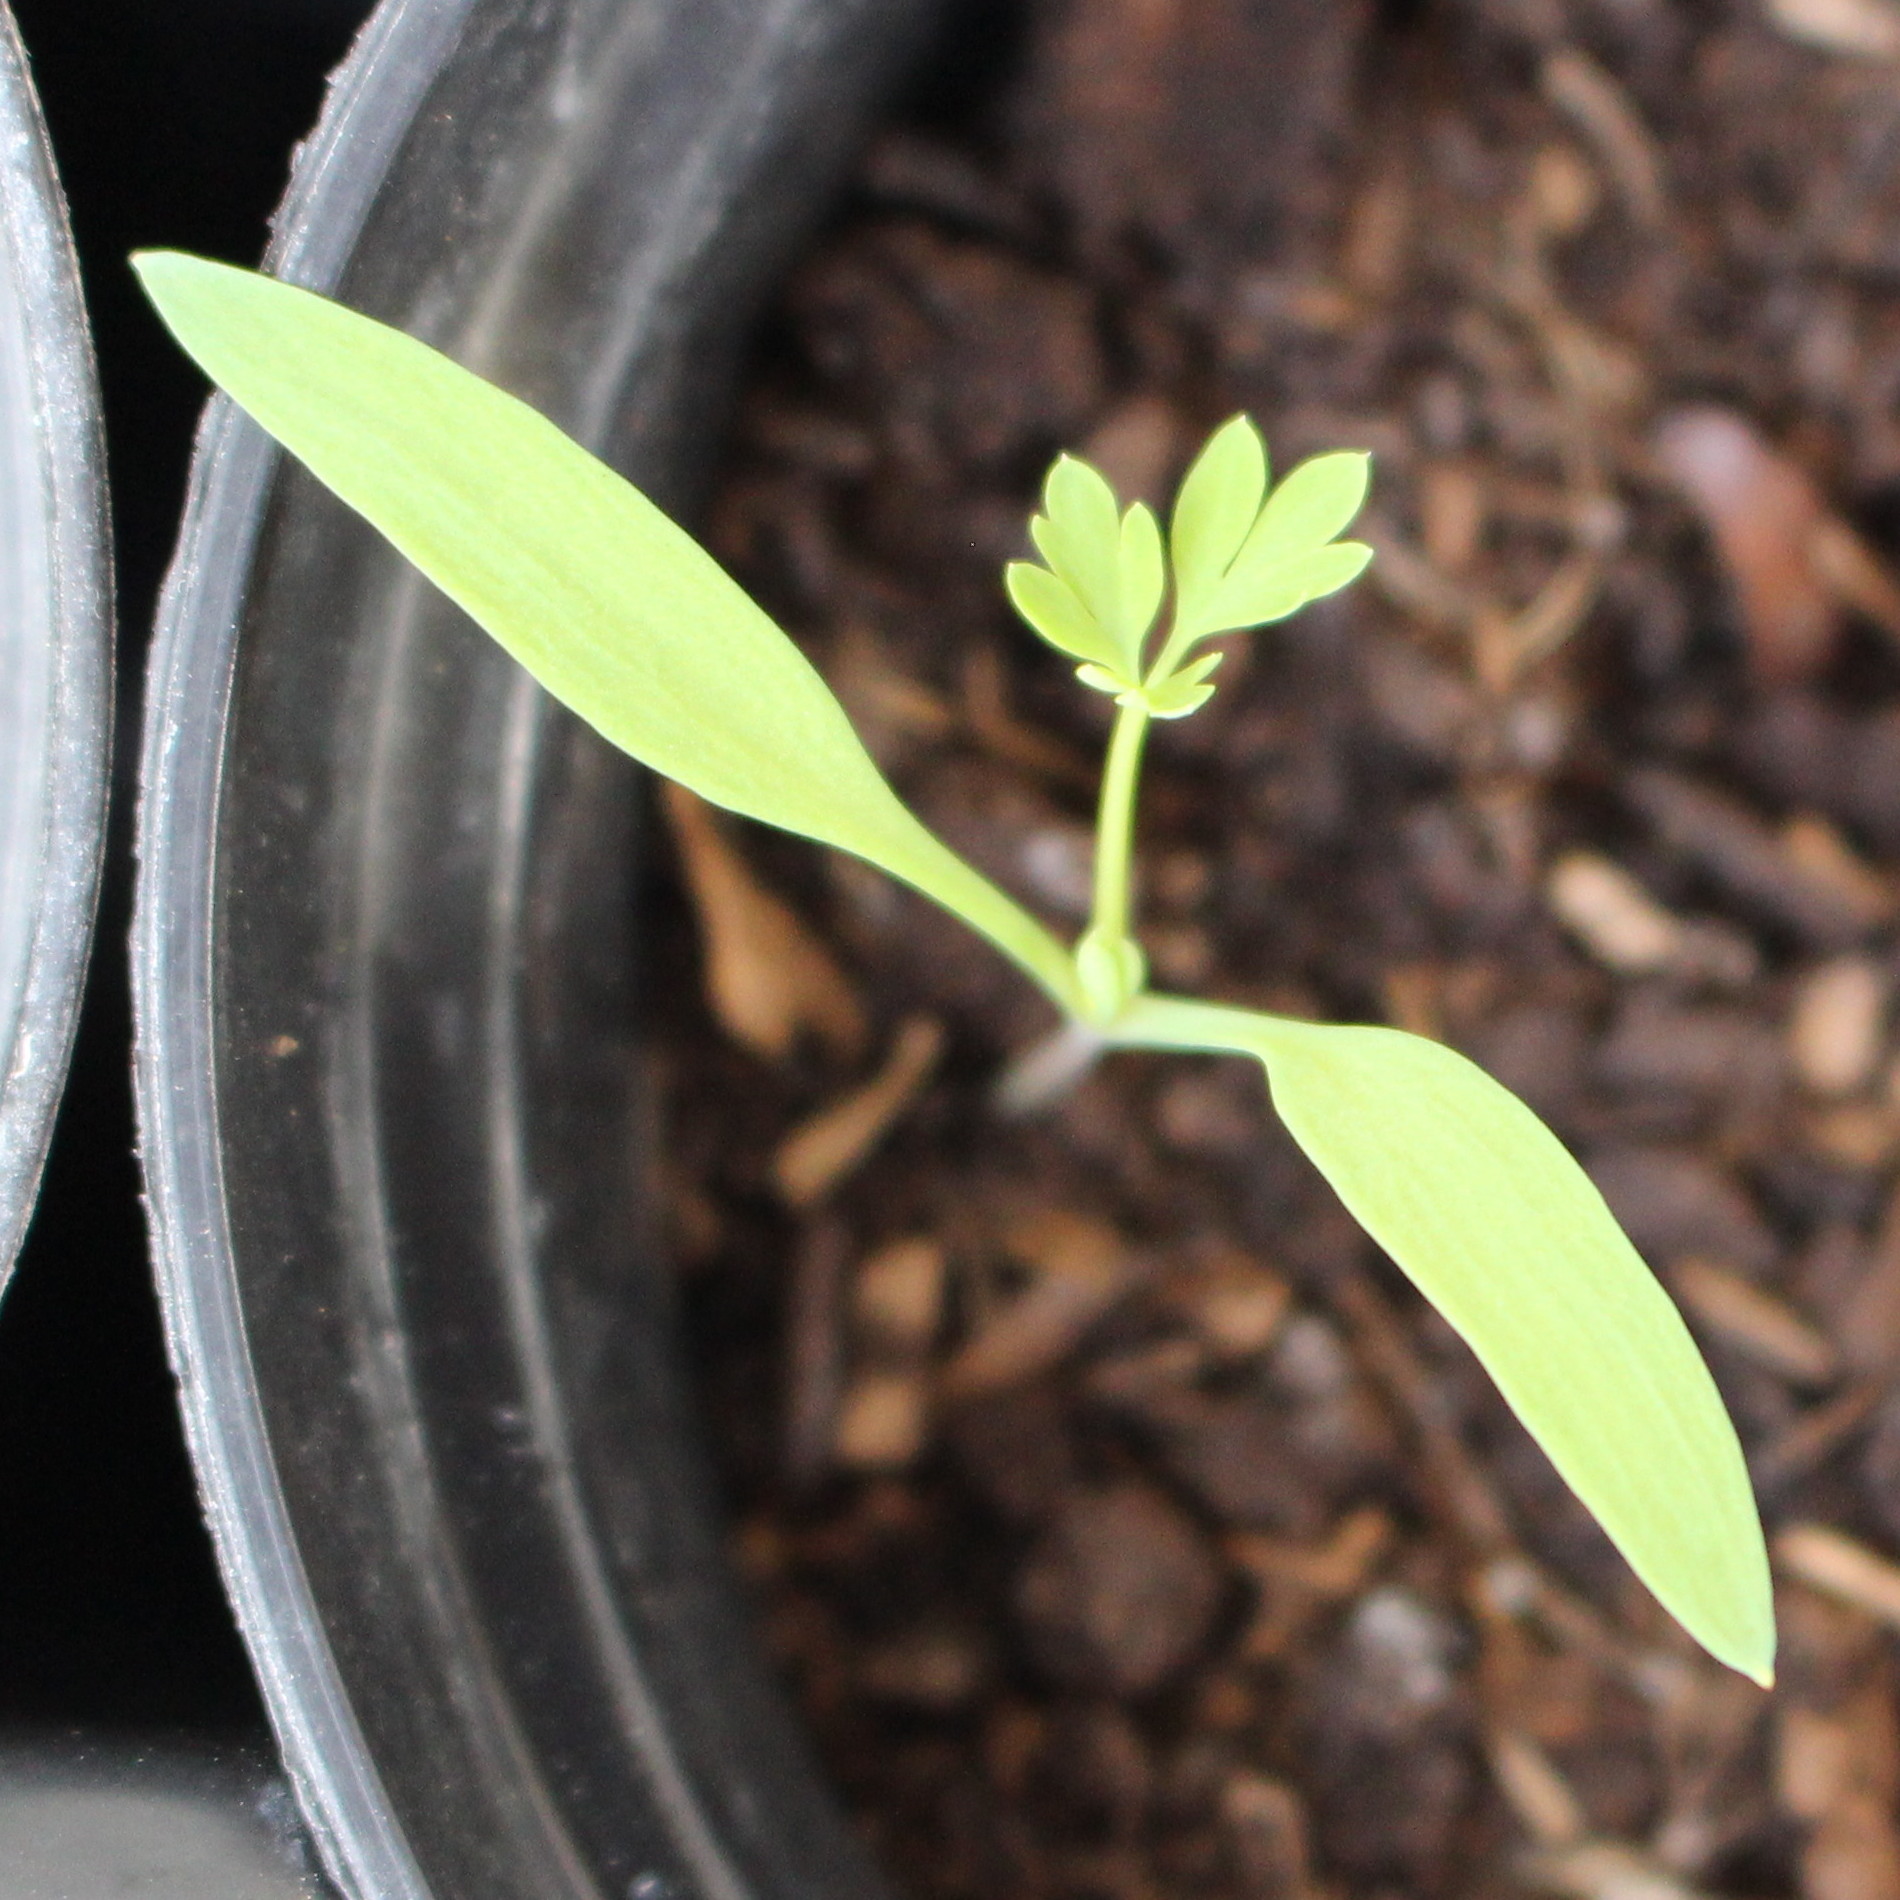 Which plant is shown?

Fumaria officinalis
